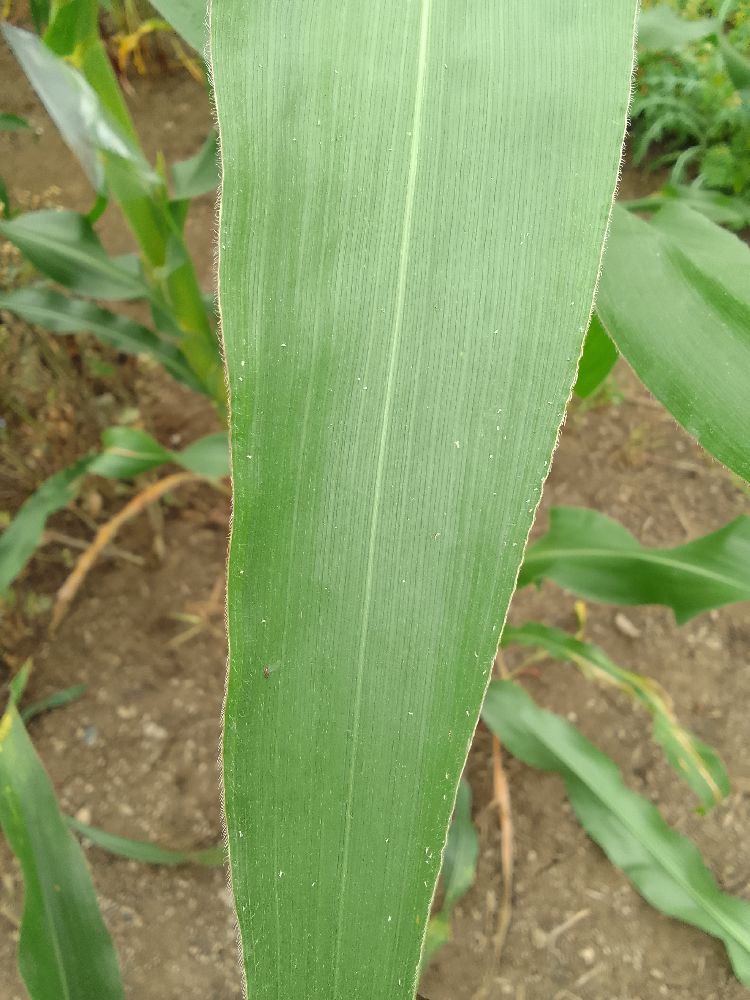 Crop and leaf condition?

maize, healthy
